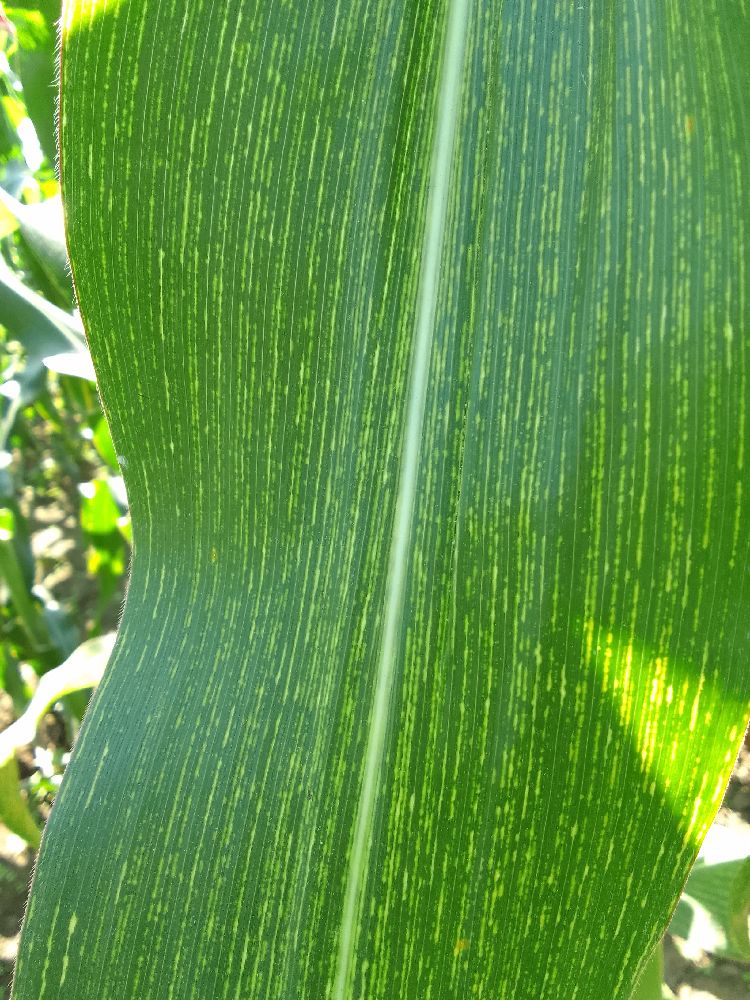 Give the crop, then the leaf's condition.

maize, maize streak virus
